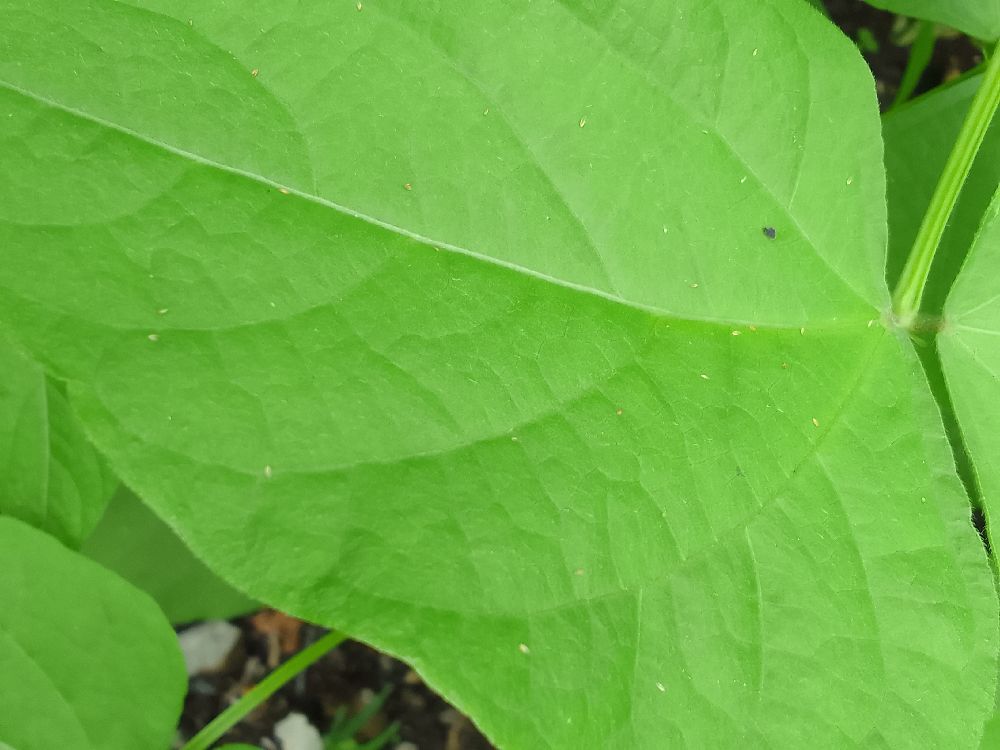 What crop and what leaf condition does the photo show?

common bean, healthy
